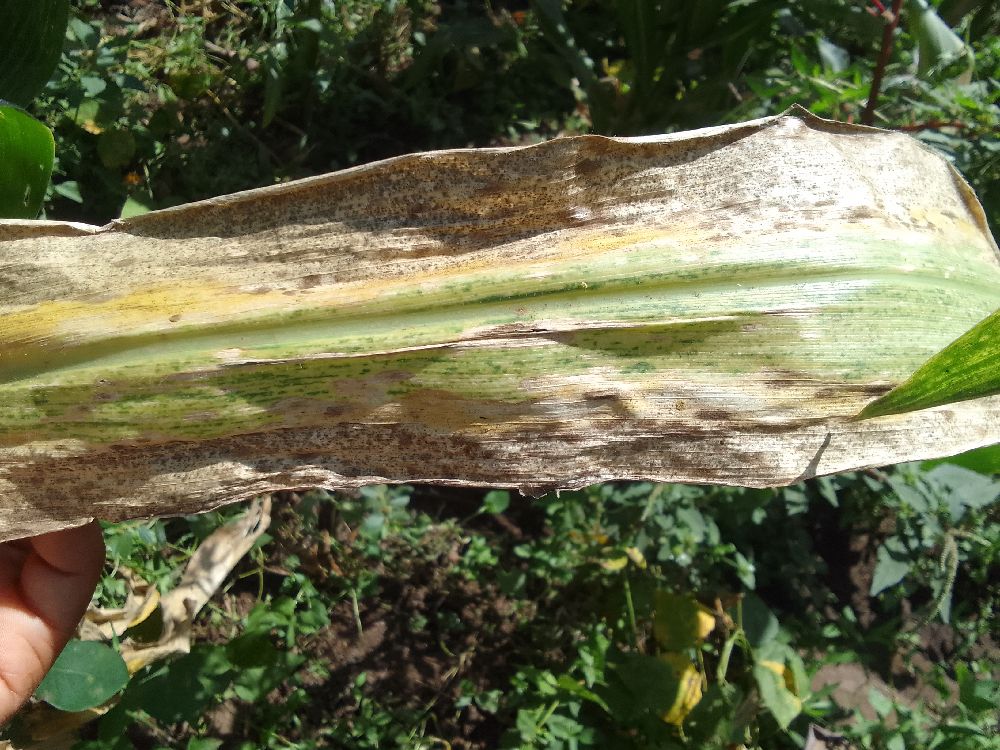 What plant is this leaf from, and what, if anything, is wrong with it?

maize, maize lethal necrosis
